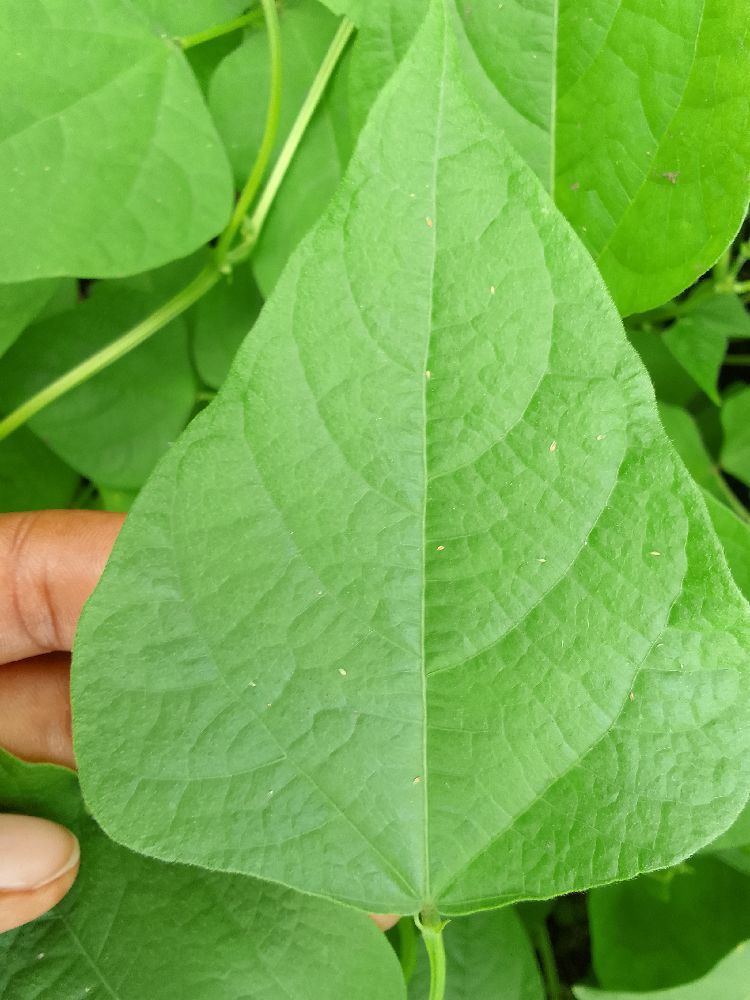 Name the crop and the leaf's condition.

common bean, healthy
